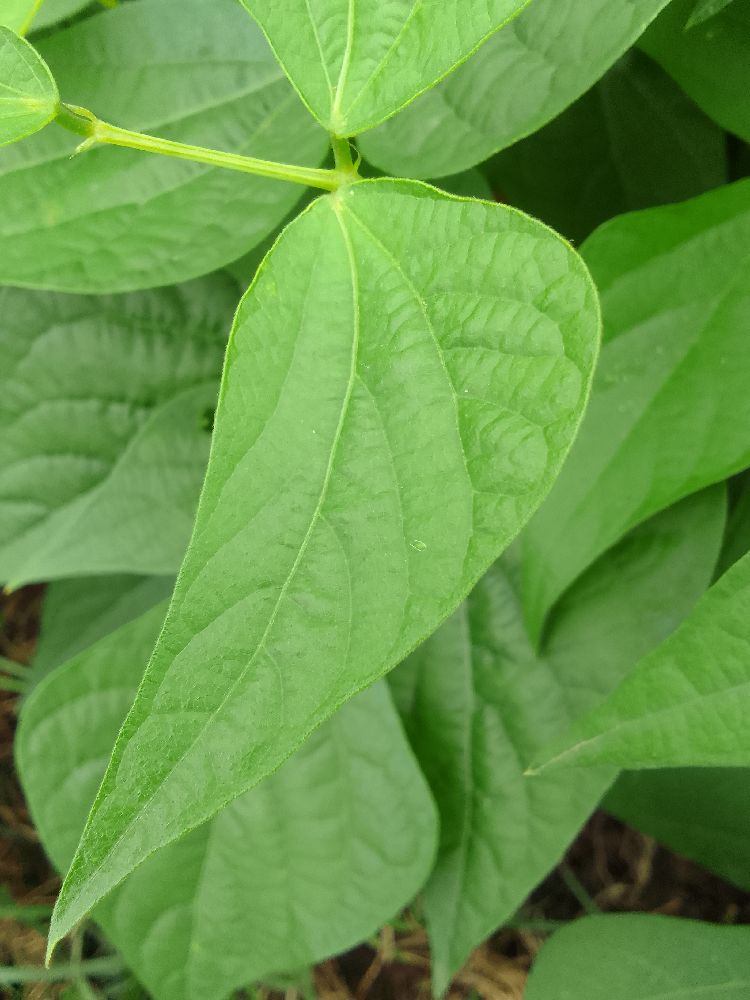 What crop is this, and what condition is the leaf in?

common bean, healthy
